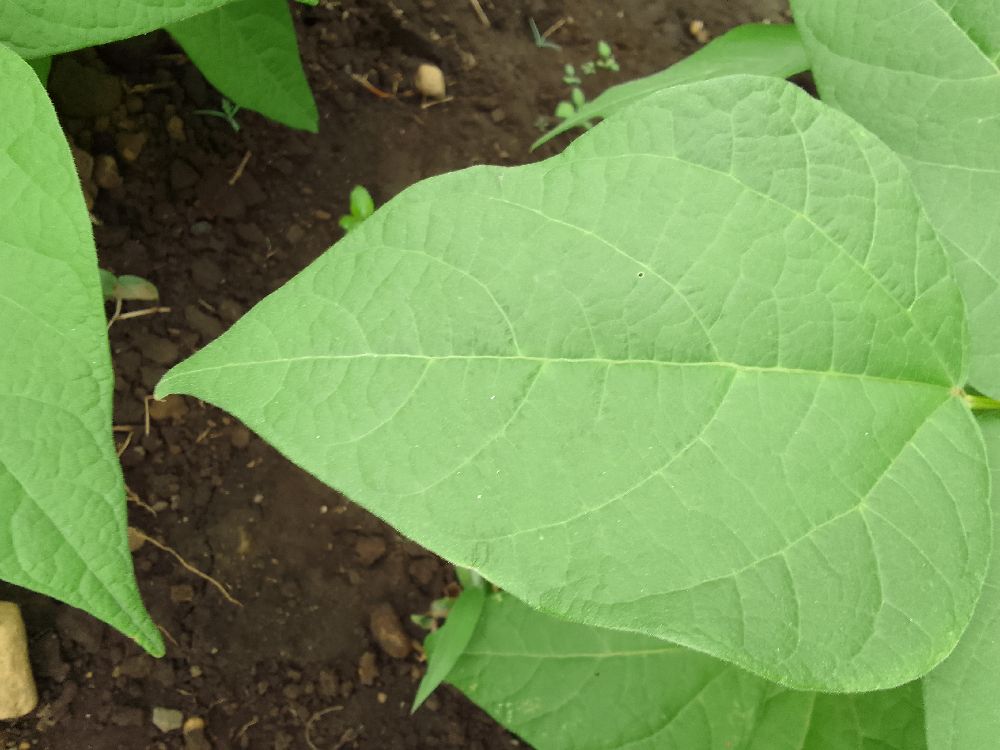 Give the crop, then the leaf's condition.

common bean, healthy
